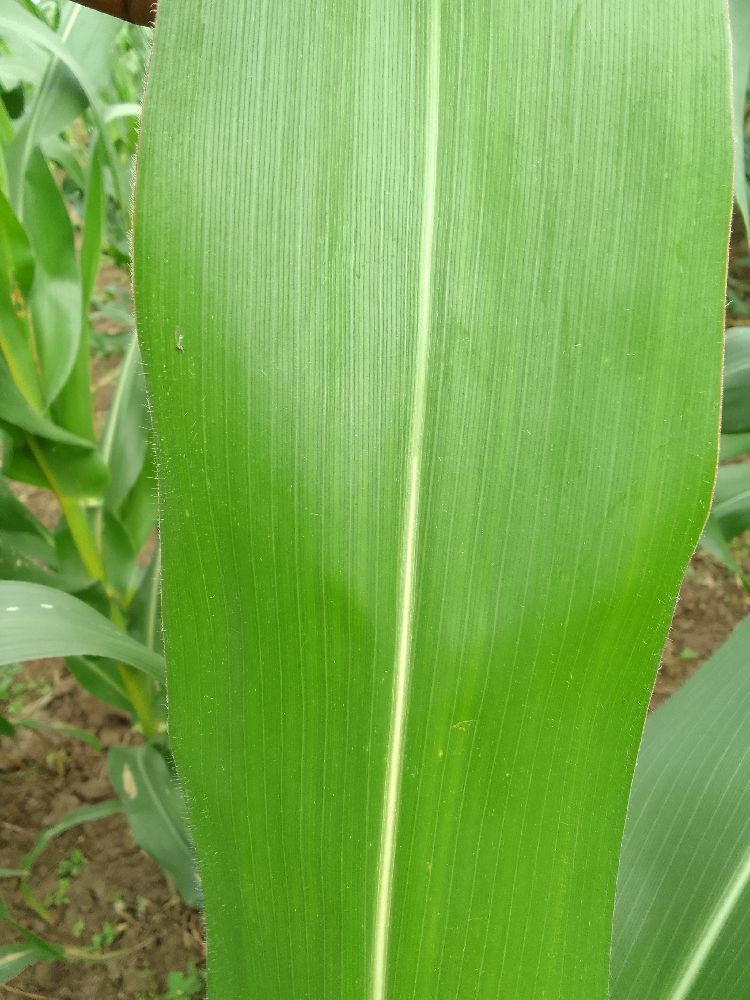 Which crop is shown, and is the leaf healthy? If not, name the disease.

maize, healthy
